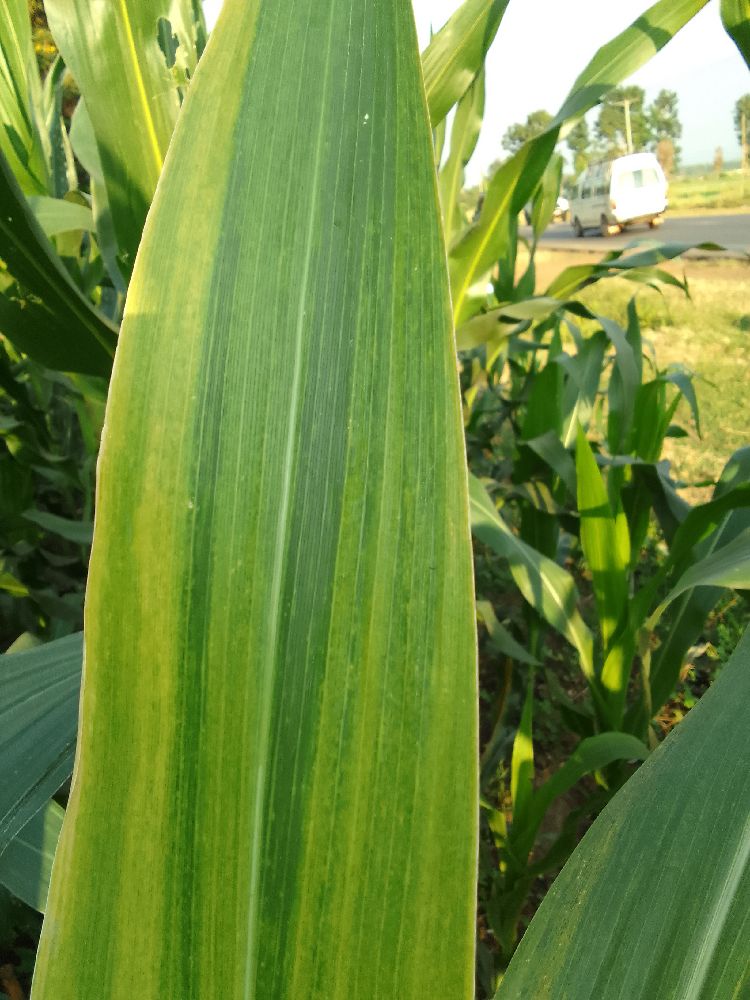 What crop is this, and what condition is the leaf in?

maize, maize lethal necrosis
